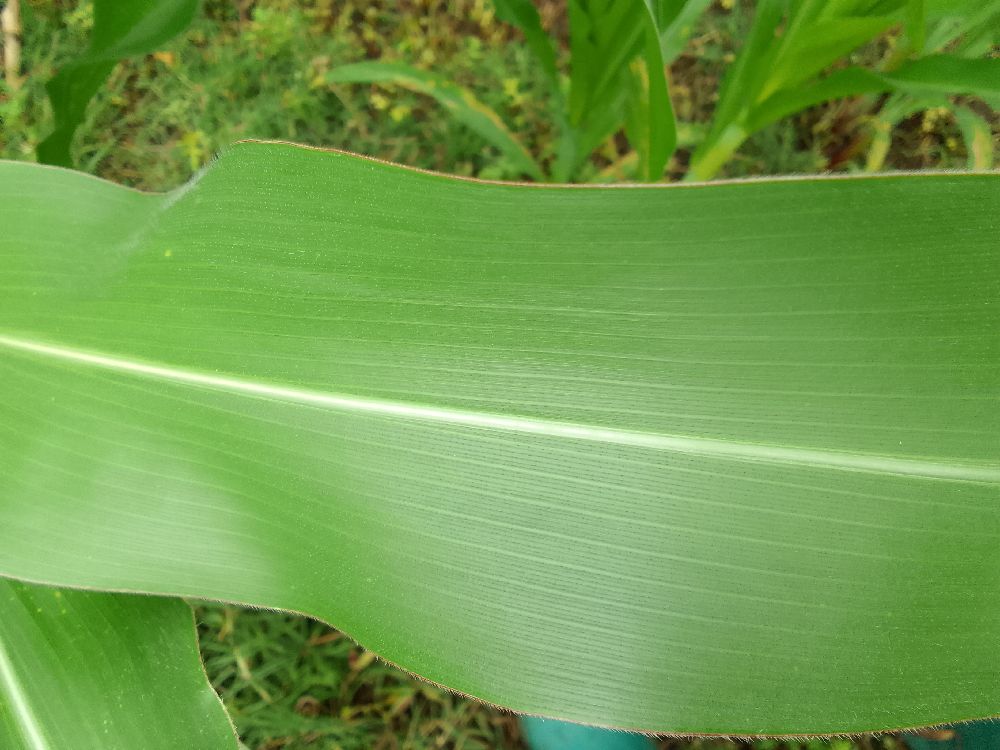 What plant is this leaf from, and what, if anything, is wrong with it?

maize, healthy
